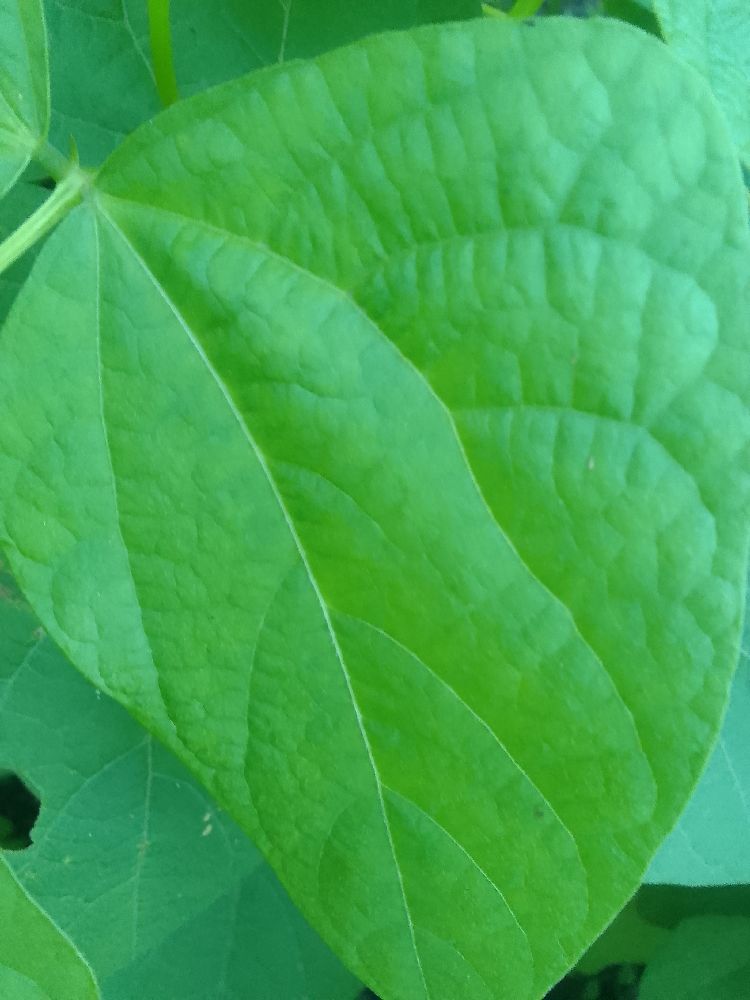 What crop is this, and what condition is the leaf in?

common bean, healthy
